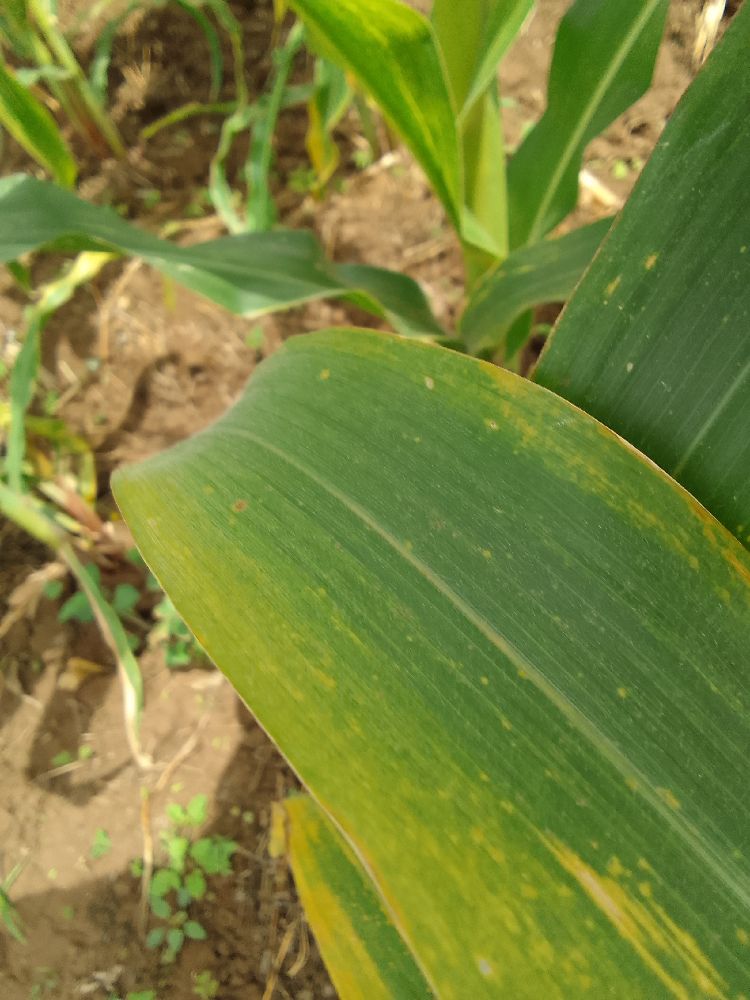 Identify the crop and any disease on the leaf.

maize, maize lethal necrosis
